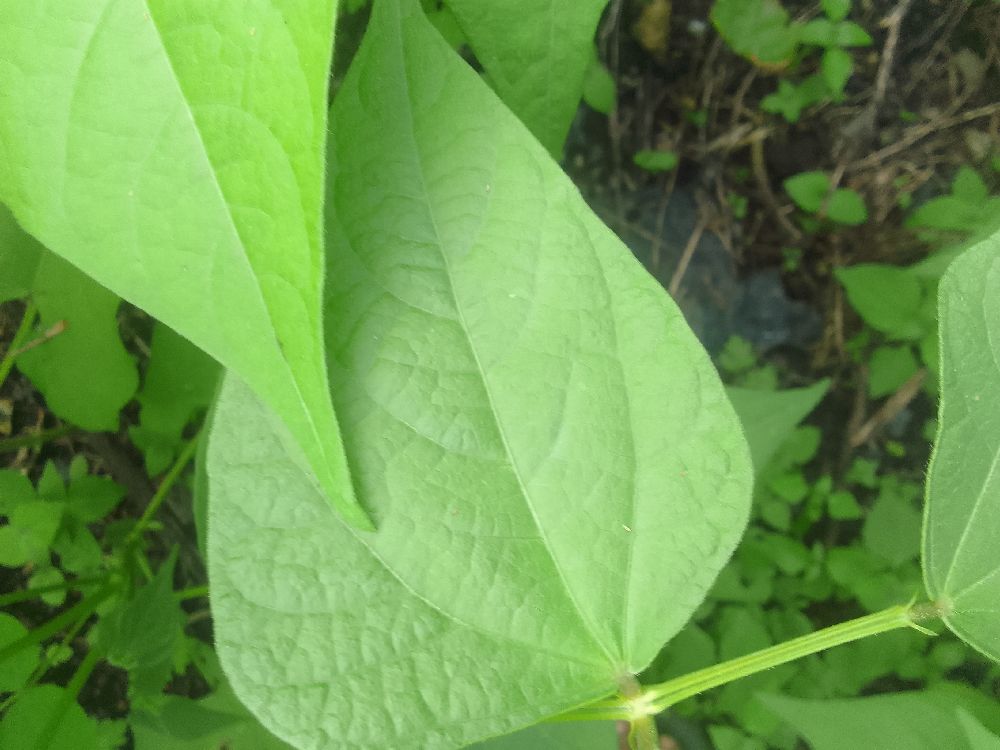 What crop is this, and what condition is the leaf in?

common bean, healthy
